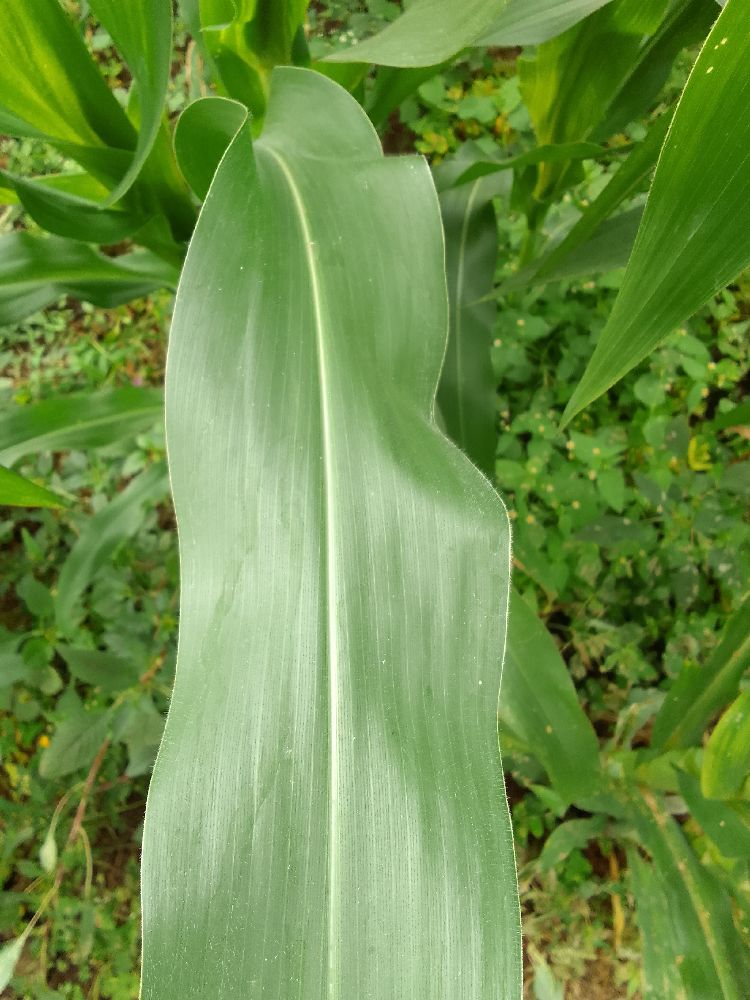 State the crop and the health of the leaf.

maize, healthy
